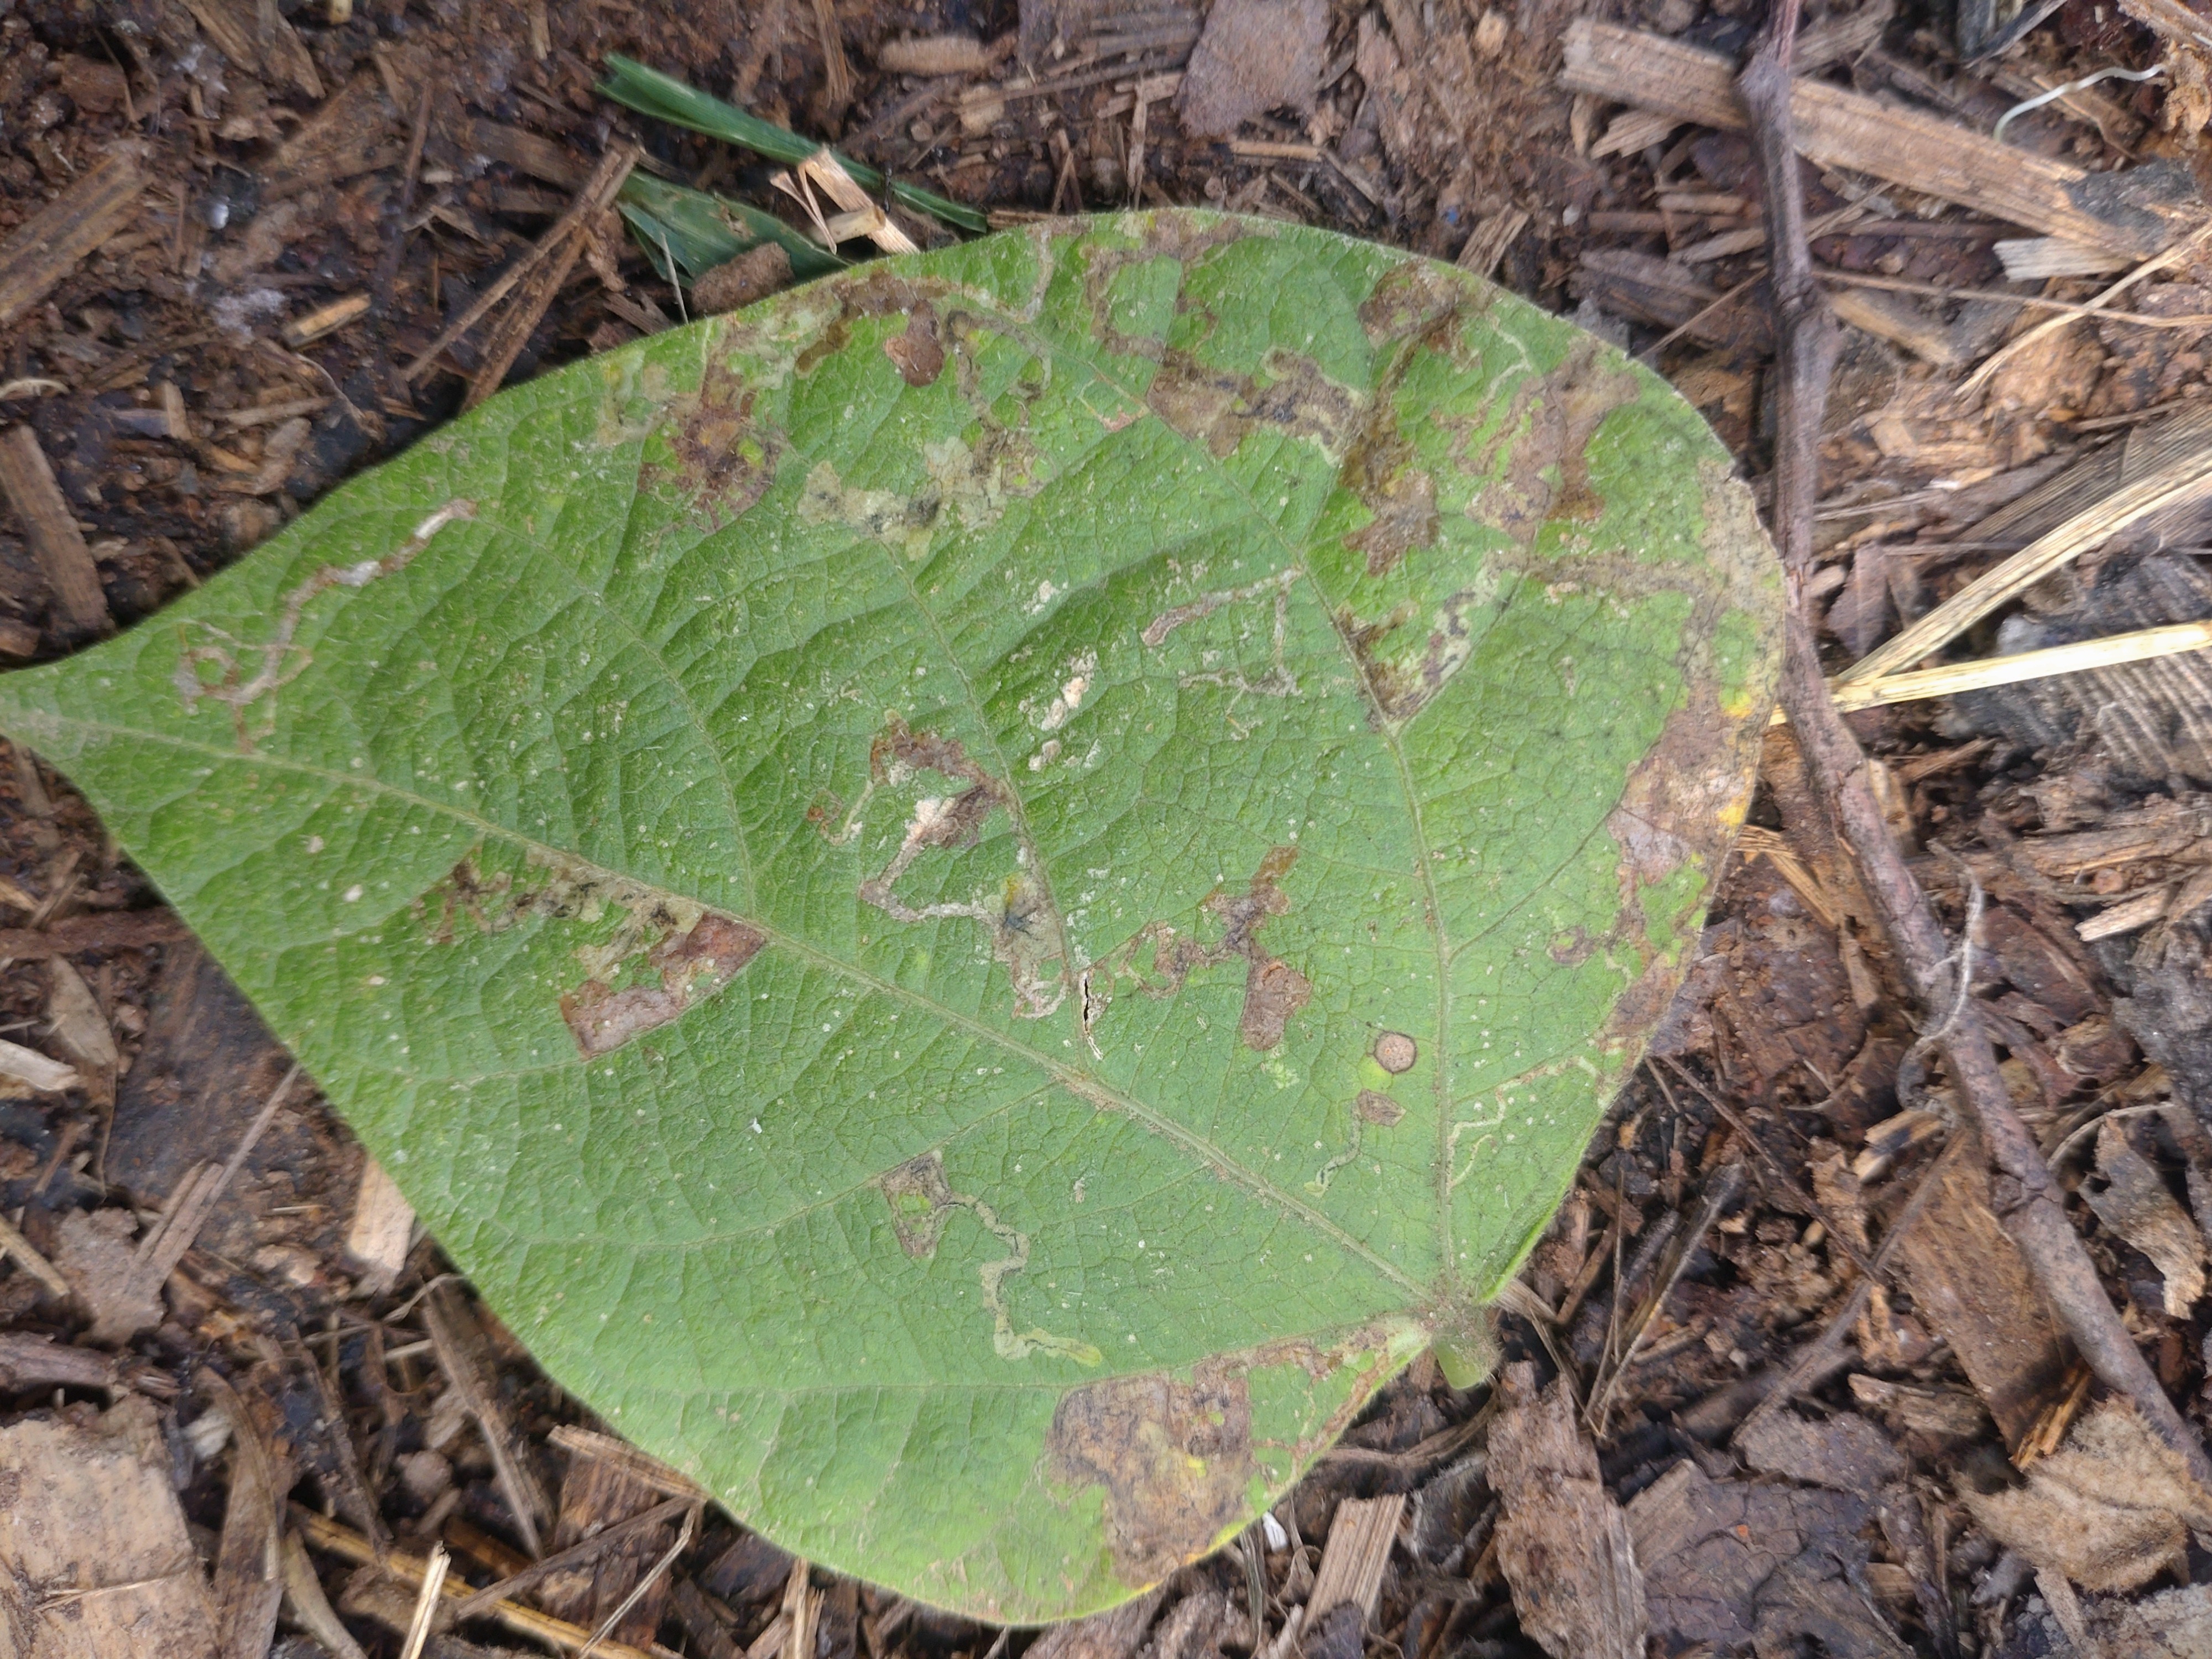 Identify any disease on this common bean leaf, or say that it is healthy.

anthracnose
